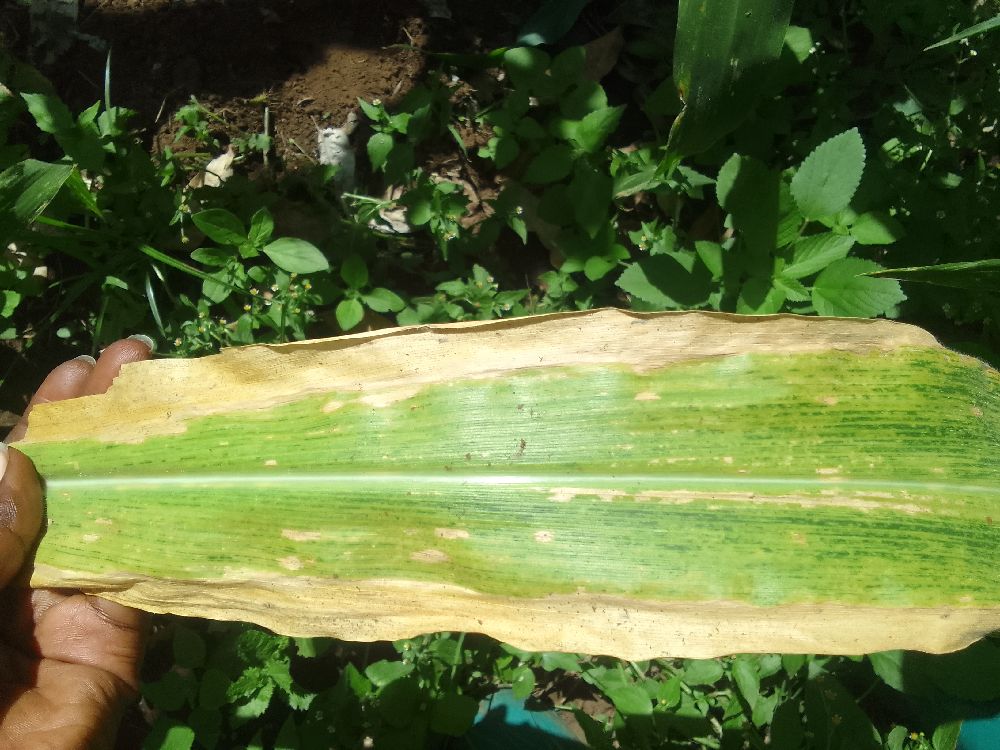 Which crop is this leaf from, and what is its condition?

maize, maize lethal necrosis
